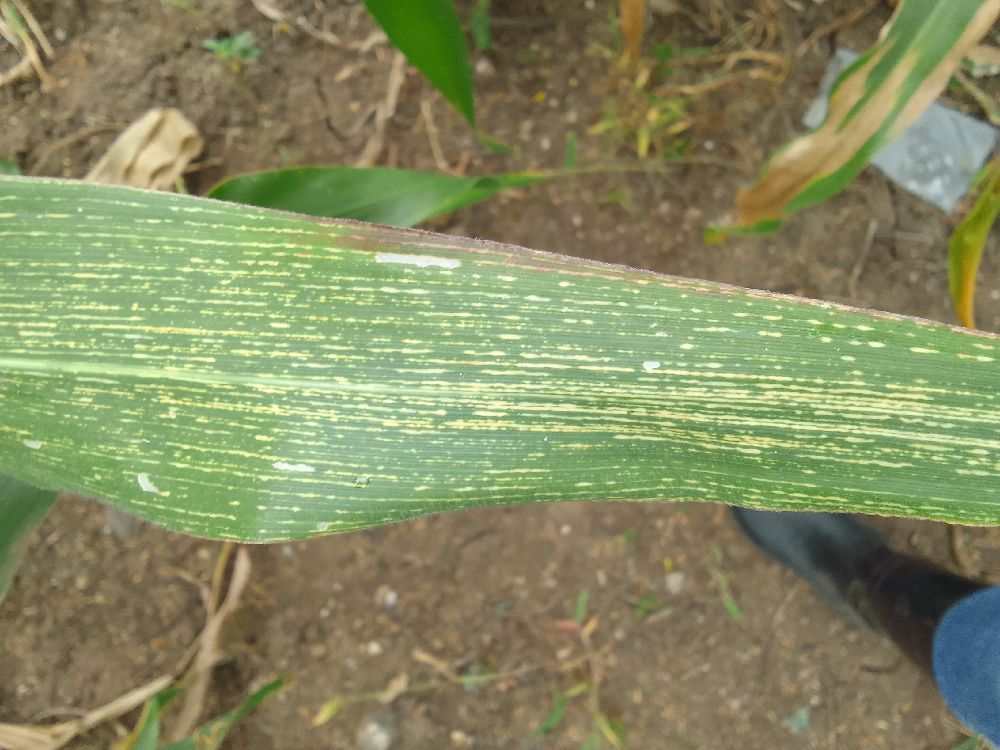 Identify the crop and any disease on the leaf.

maize, maize streak virus
